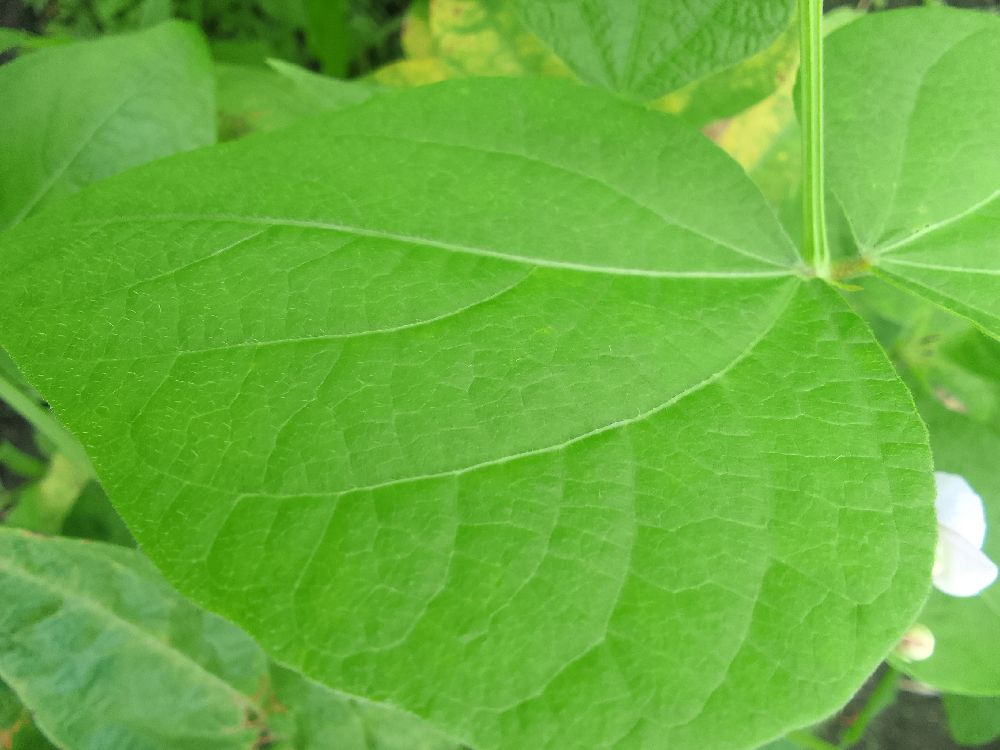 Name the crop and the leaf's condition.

common bean, healthy
